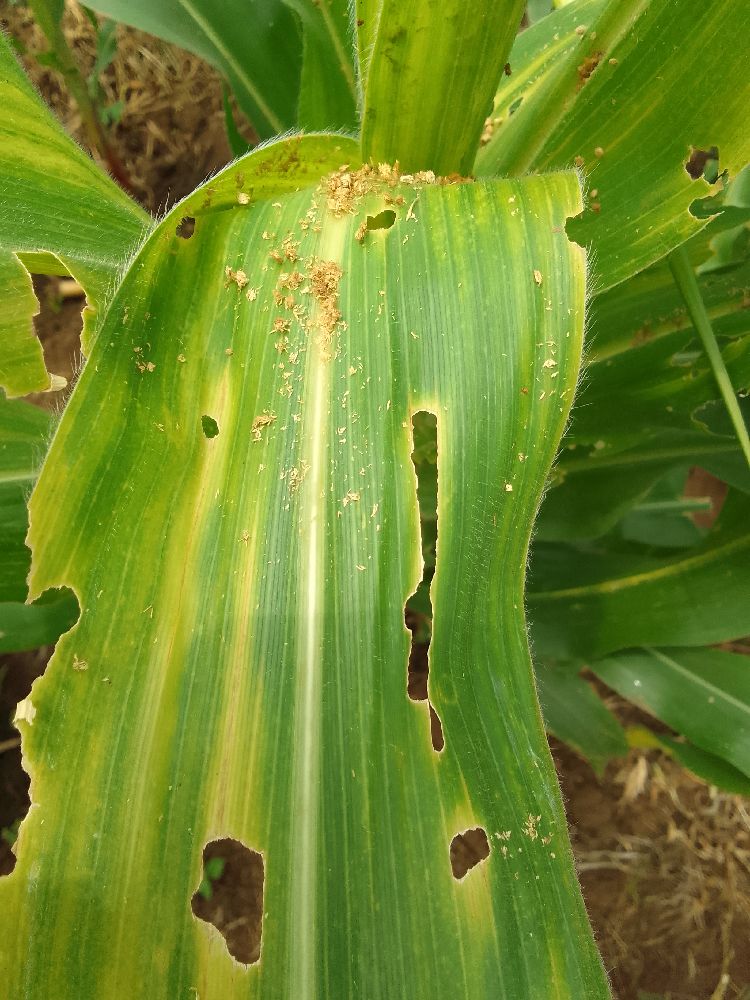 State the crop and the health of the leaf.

maize, maize lethal necrosis
